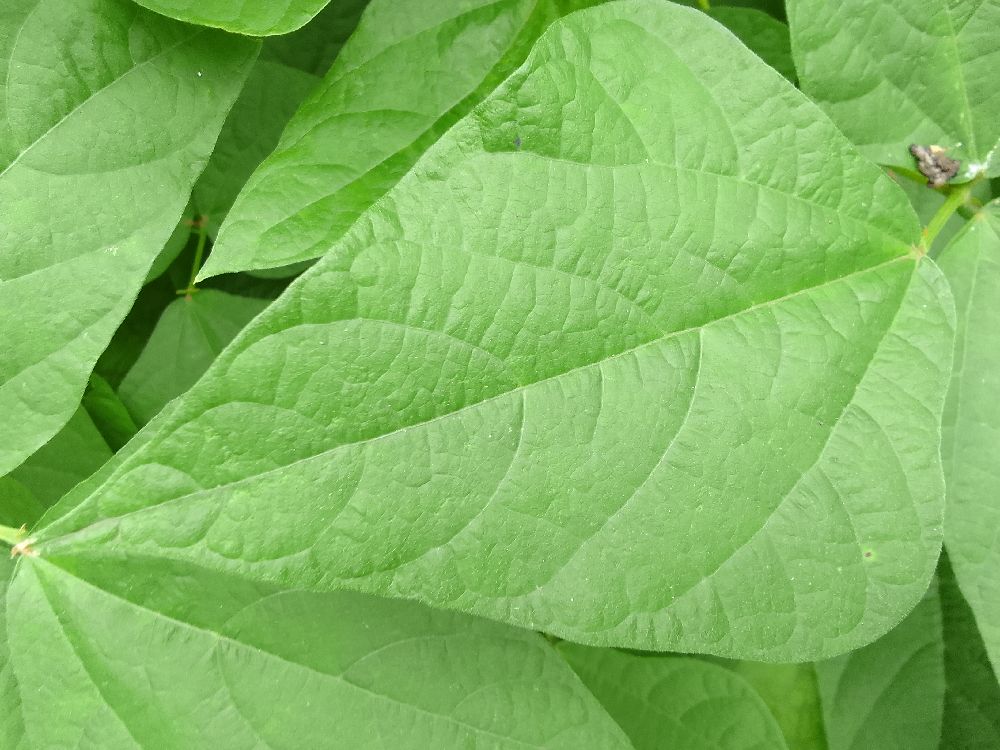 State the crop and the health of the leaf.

common bean, healthy
